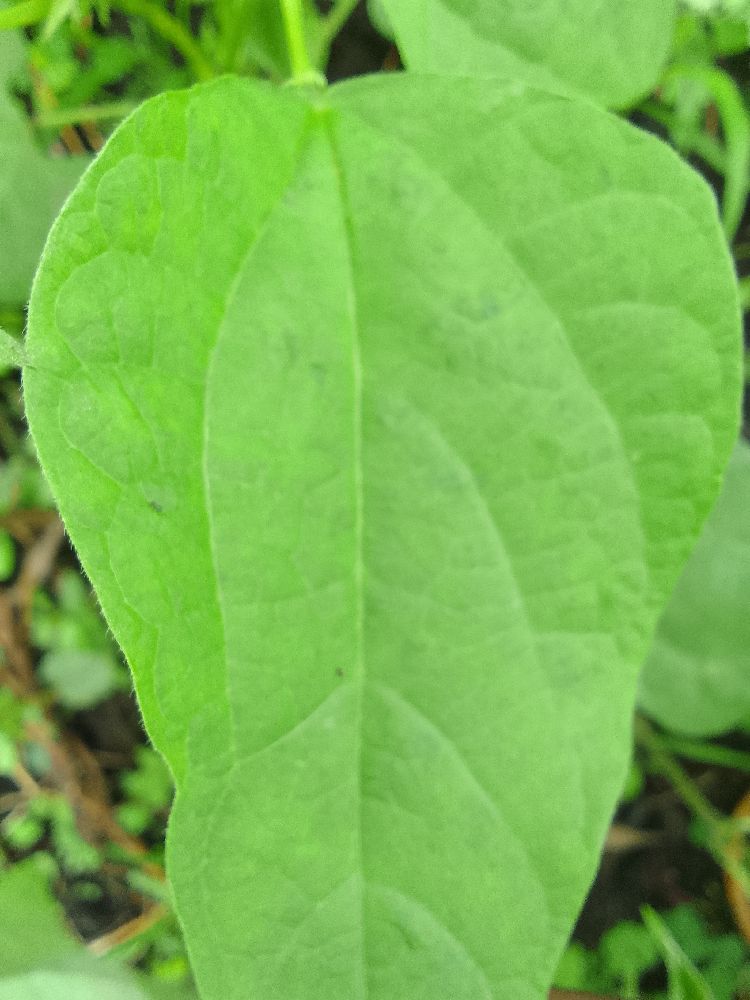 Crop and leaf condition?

common bean, healthy
